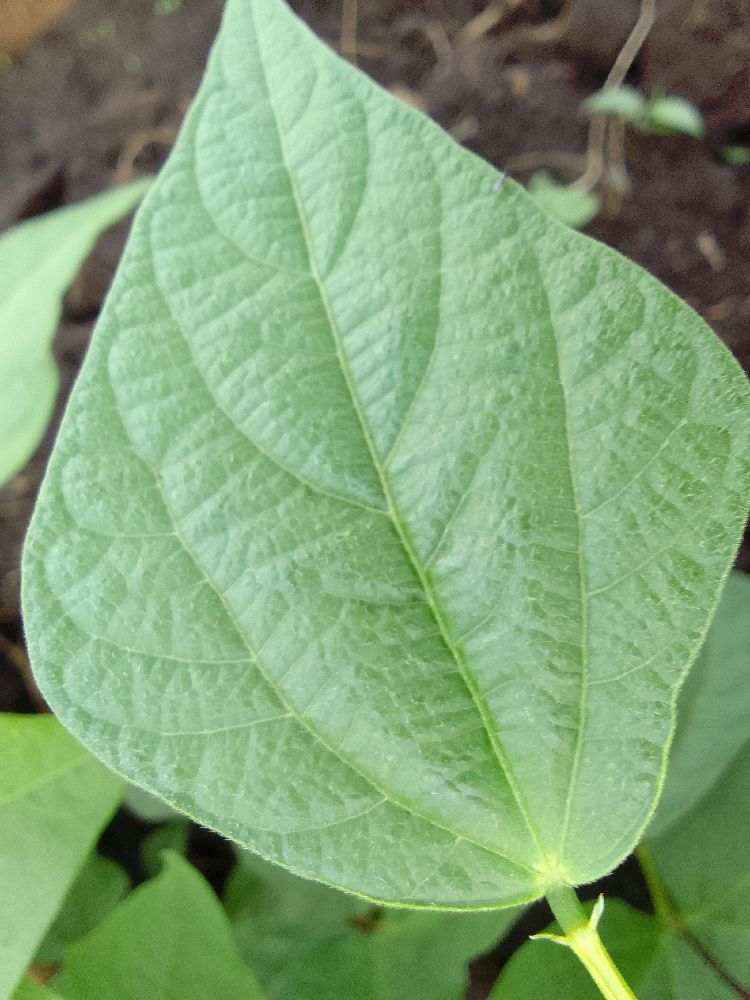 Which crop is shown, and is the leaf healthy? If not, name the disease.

common bean, healthy
